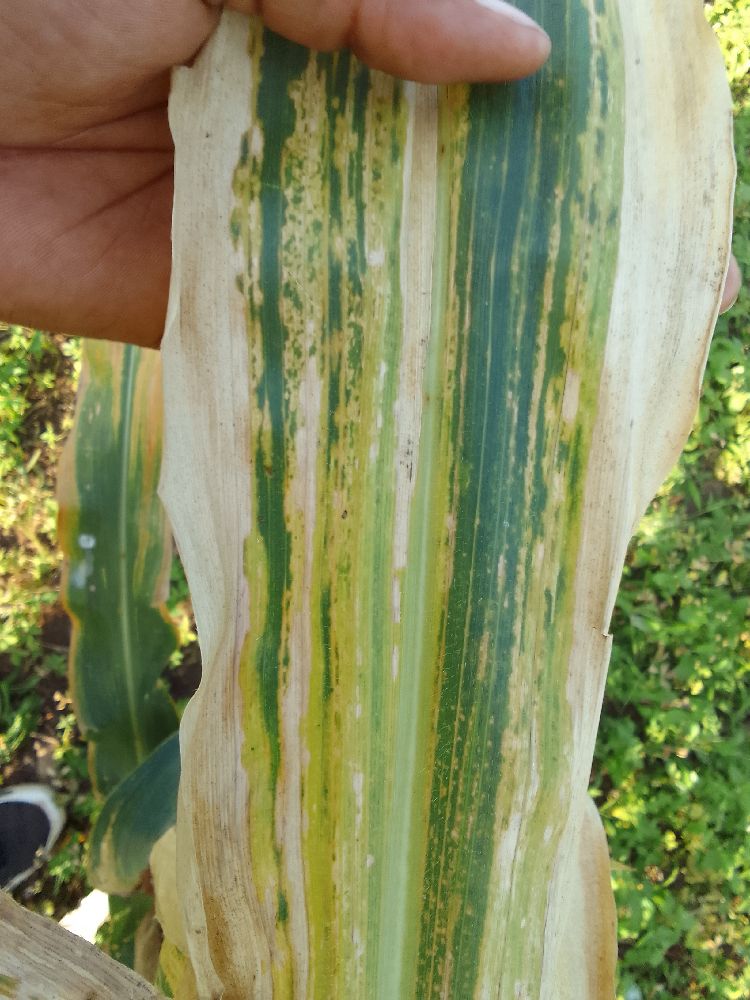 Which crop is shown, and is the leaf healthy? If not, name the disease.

maize, maize lethal necrosis
